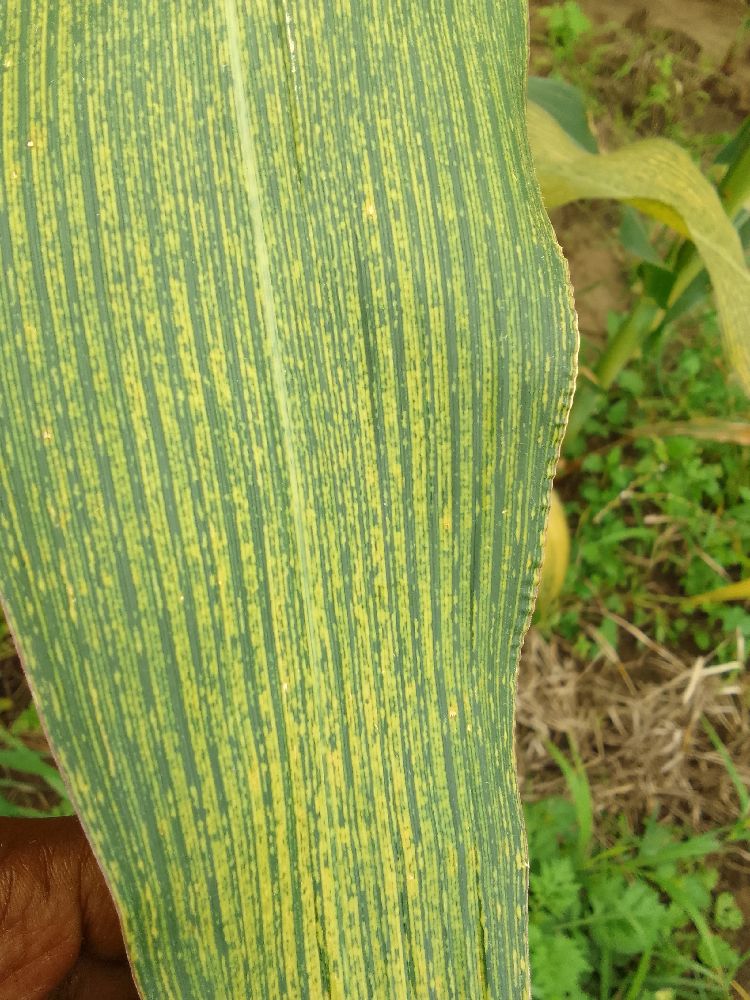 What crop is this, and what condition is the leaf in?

maize, maize streak virus
